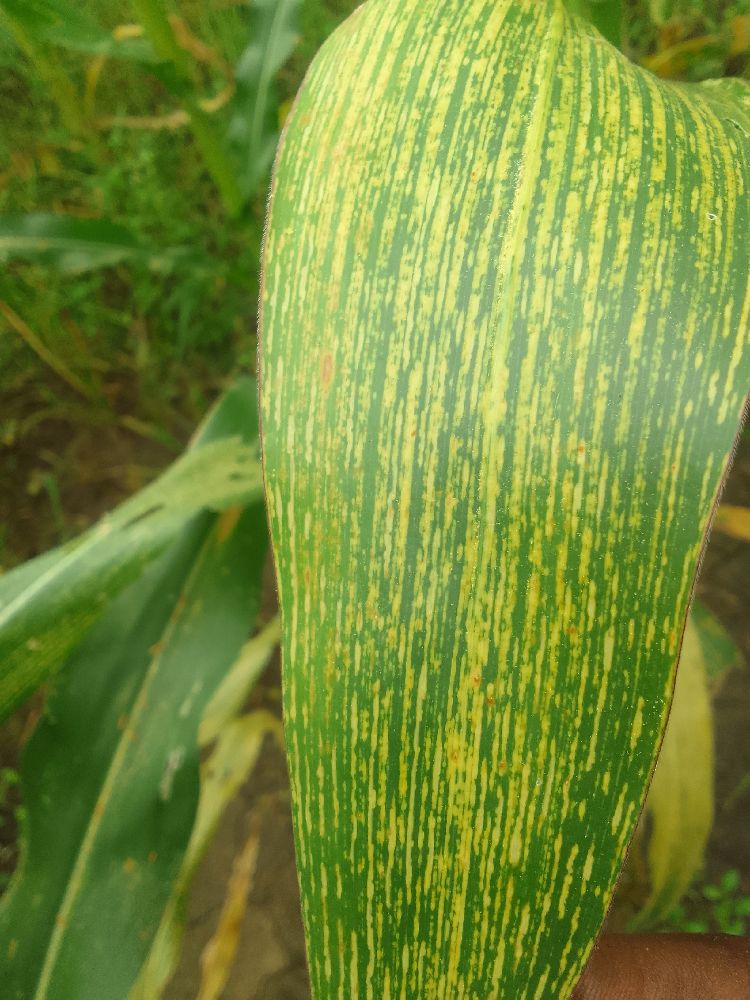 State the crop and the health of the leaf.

maize, maize streak virus
